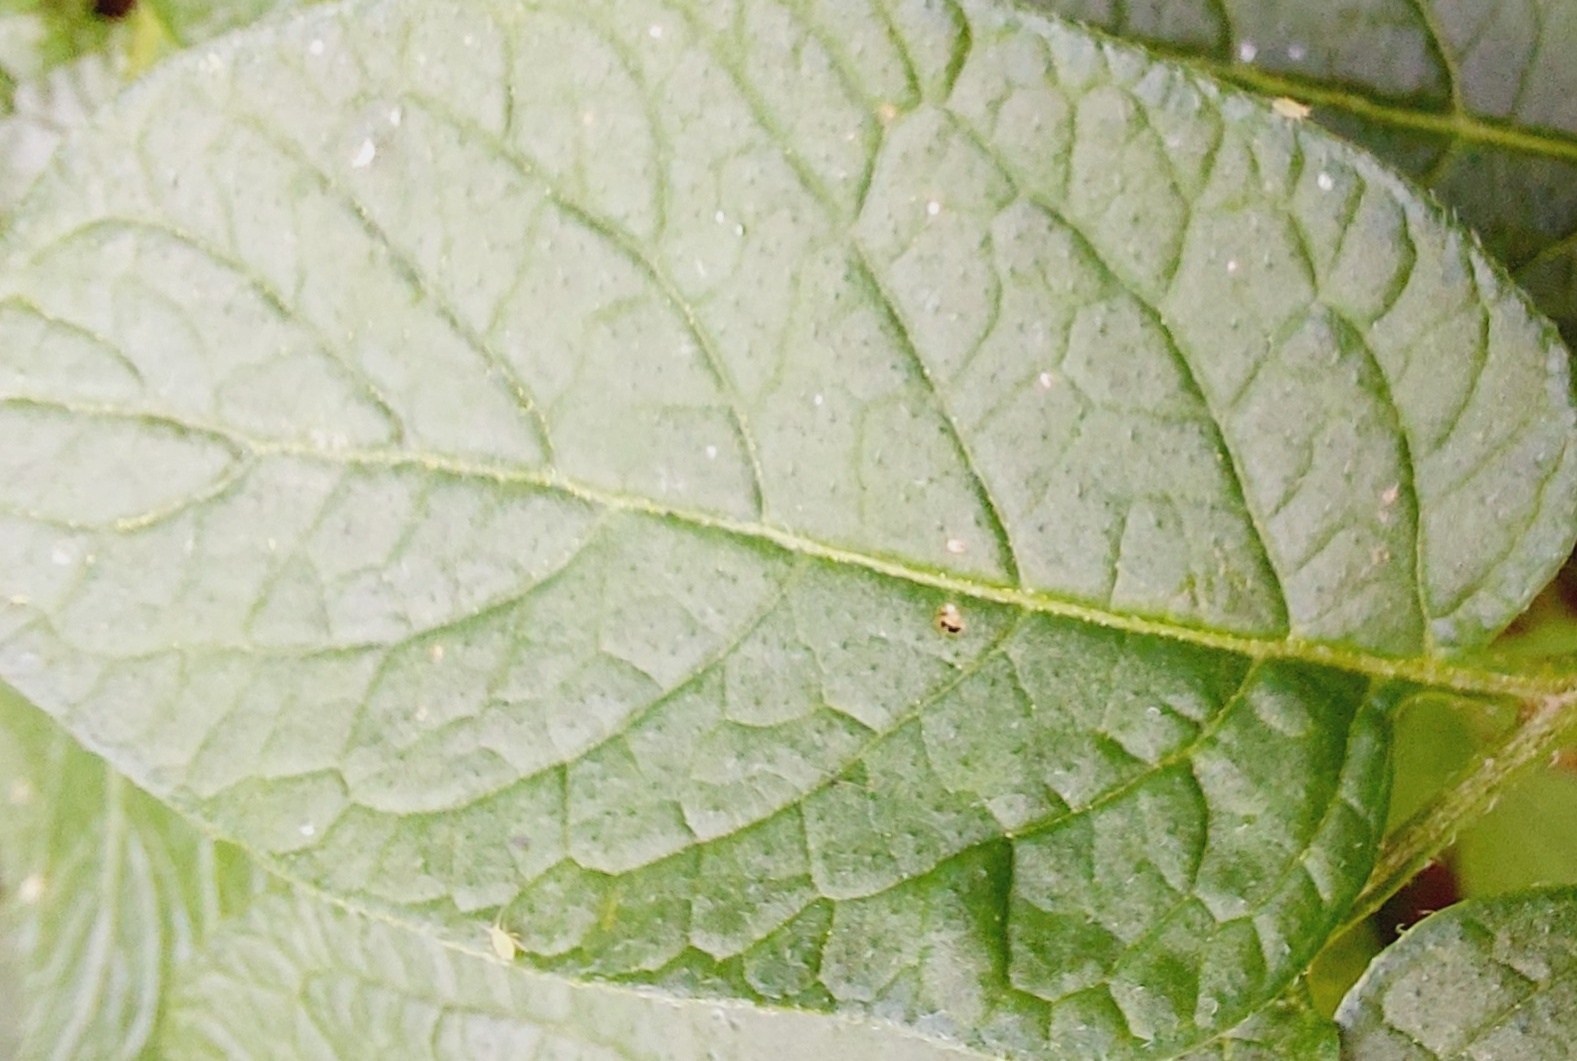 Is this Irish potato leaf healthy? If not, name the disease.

healthy
